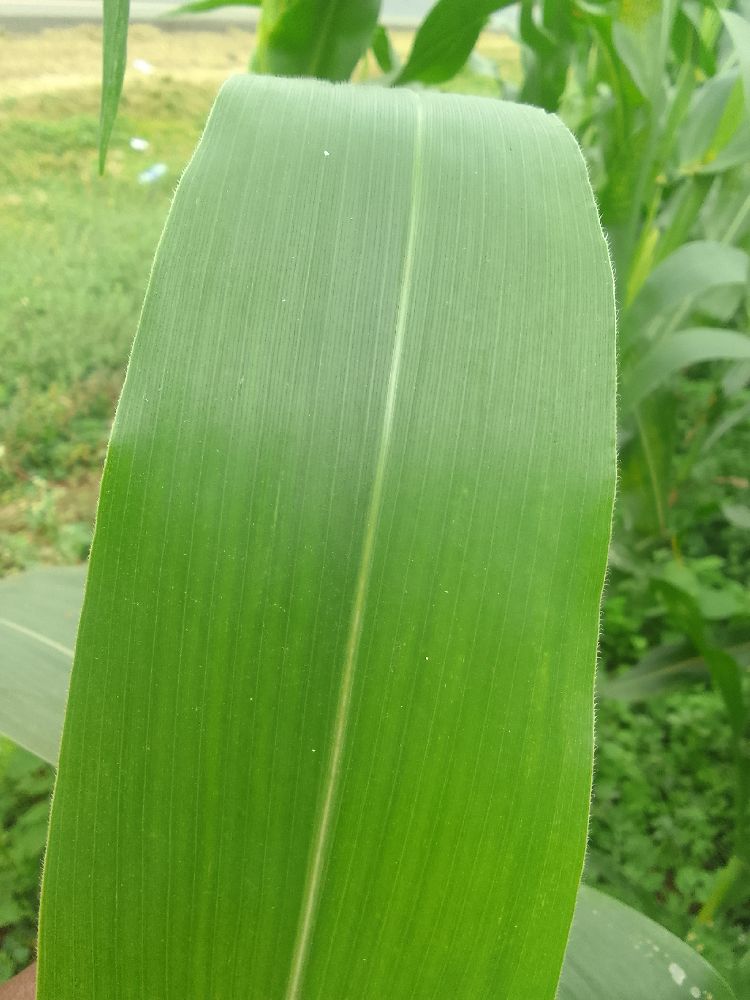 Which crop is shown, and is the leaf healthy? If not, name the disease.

maize, healthy
